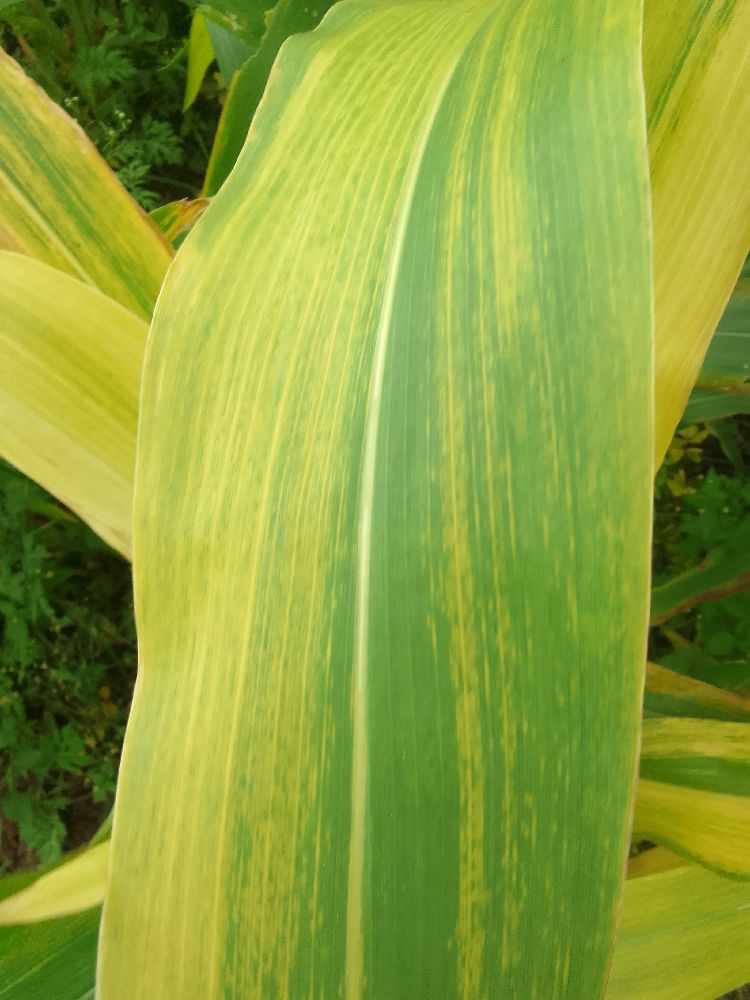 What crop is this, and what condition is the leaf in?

maize, maize lethal necrosis
